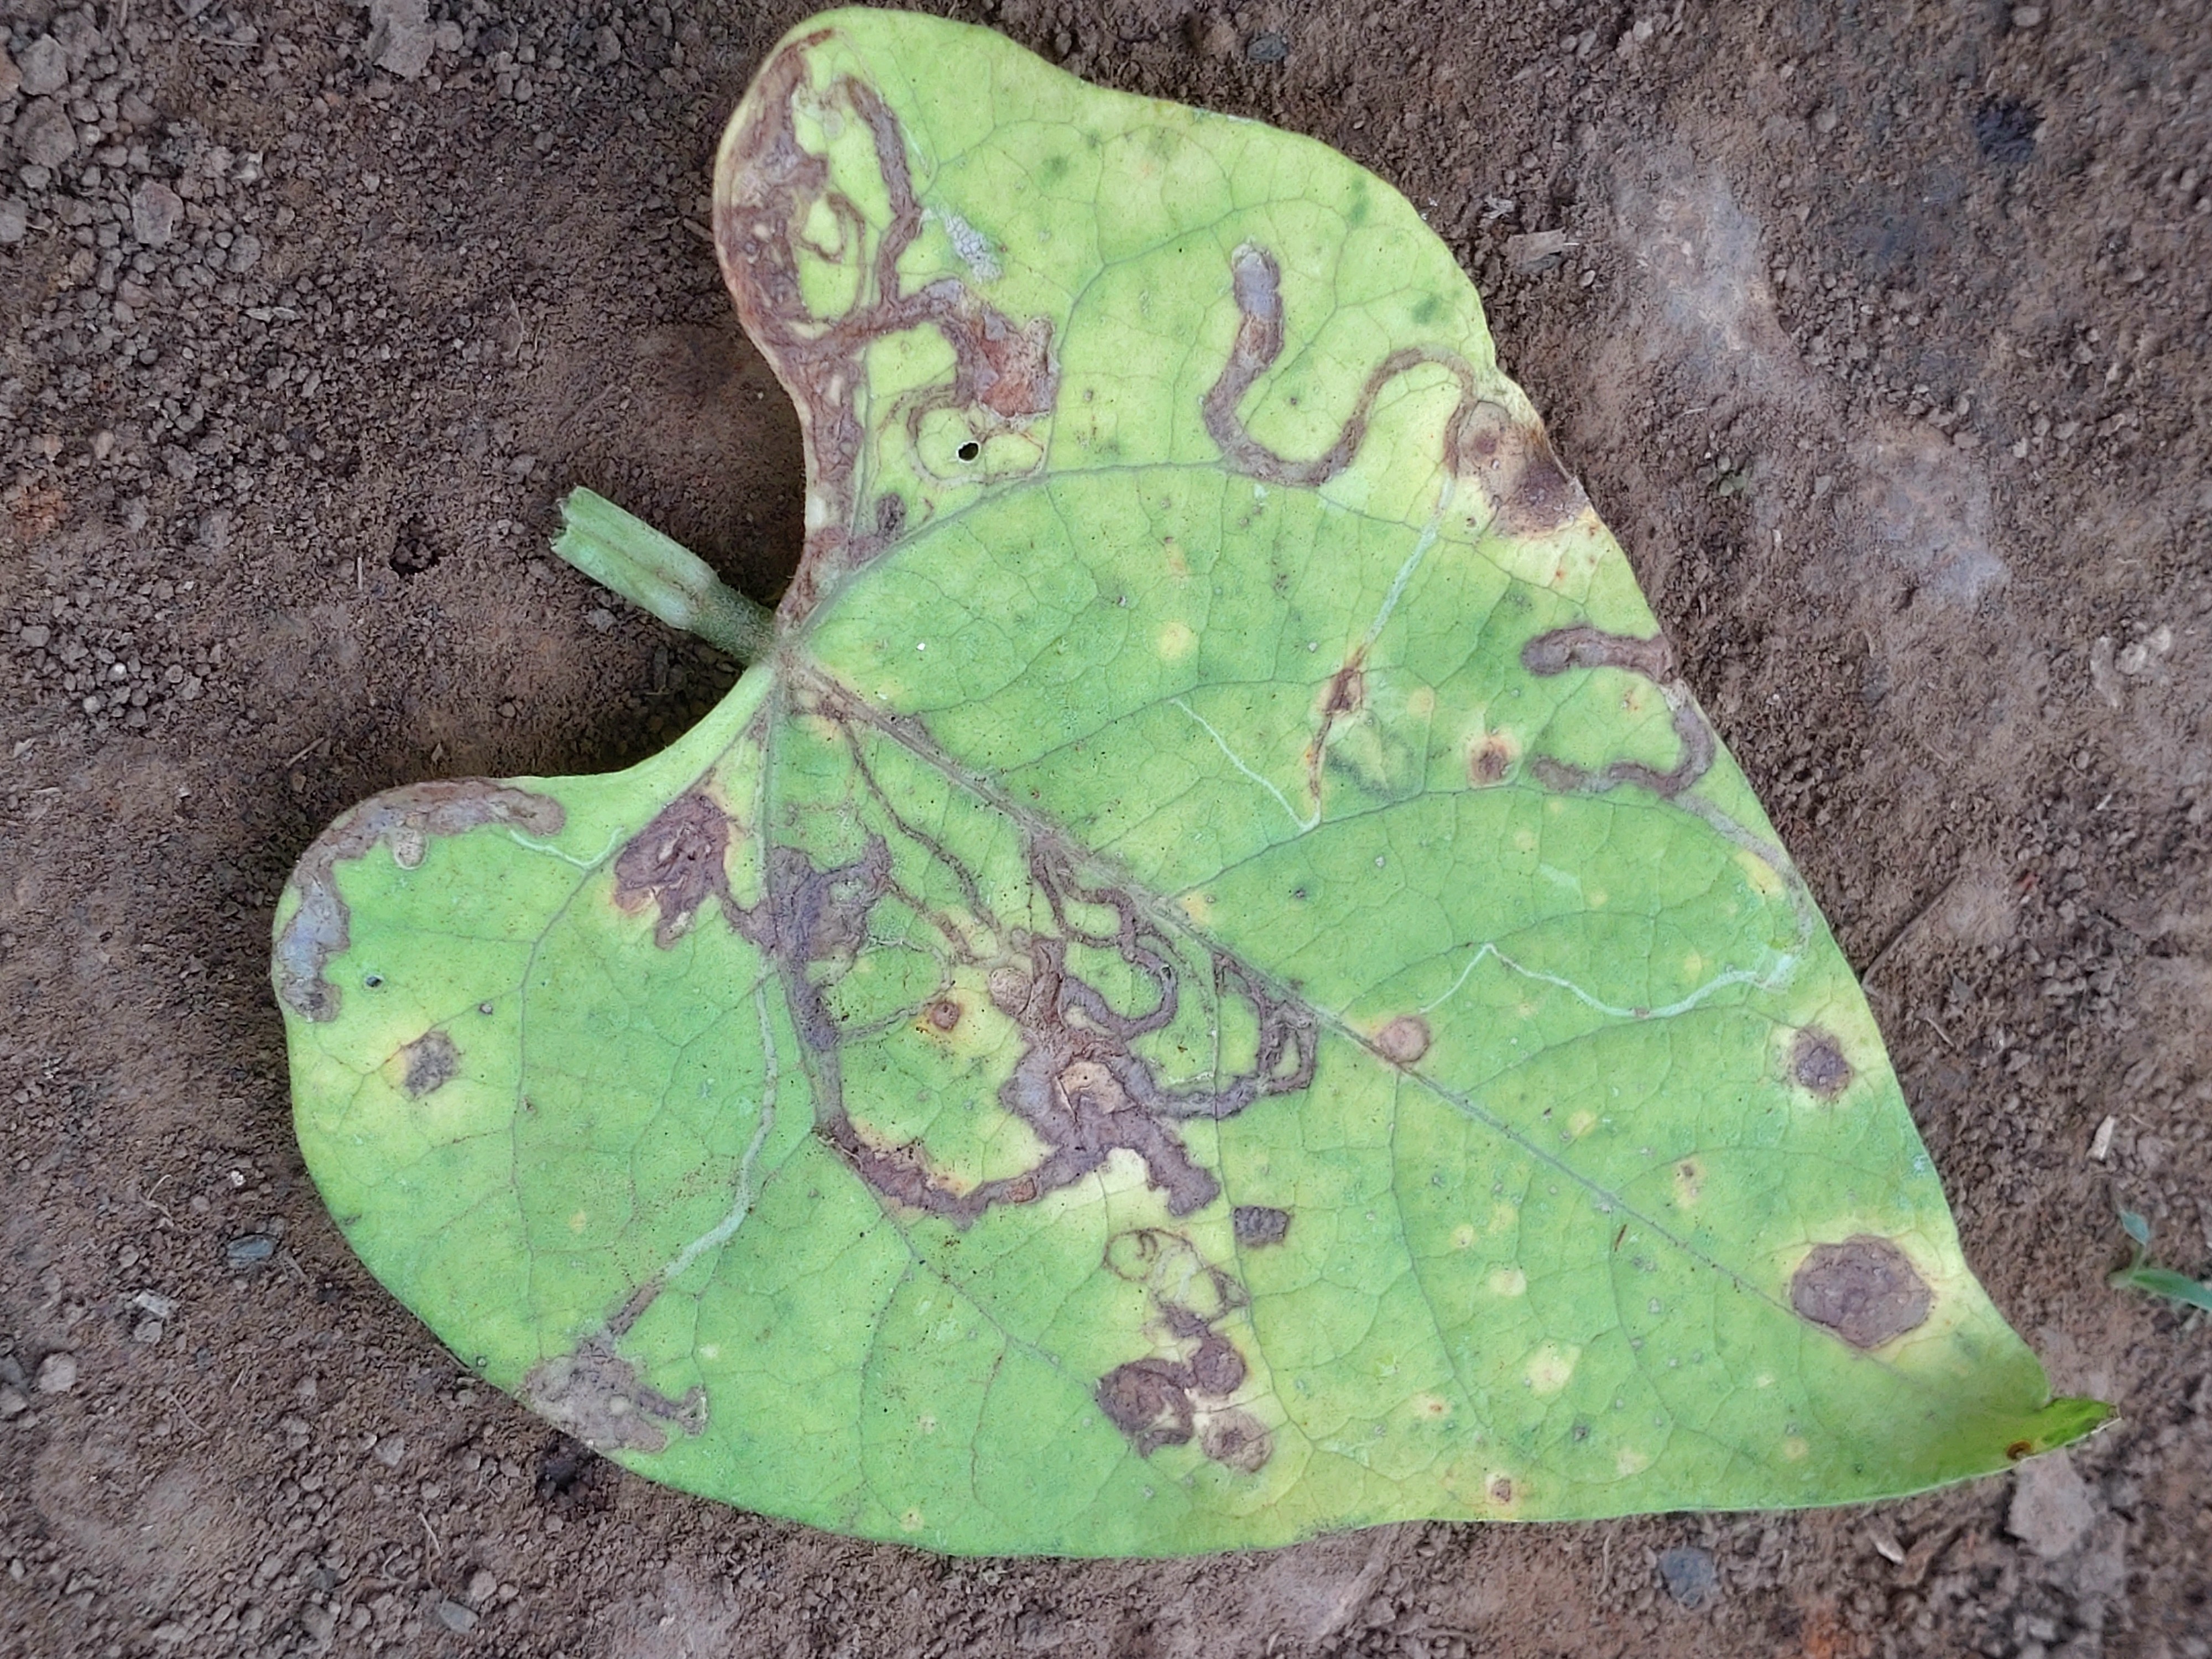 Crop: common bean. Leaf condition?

anthracnose
